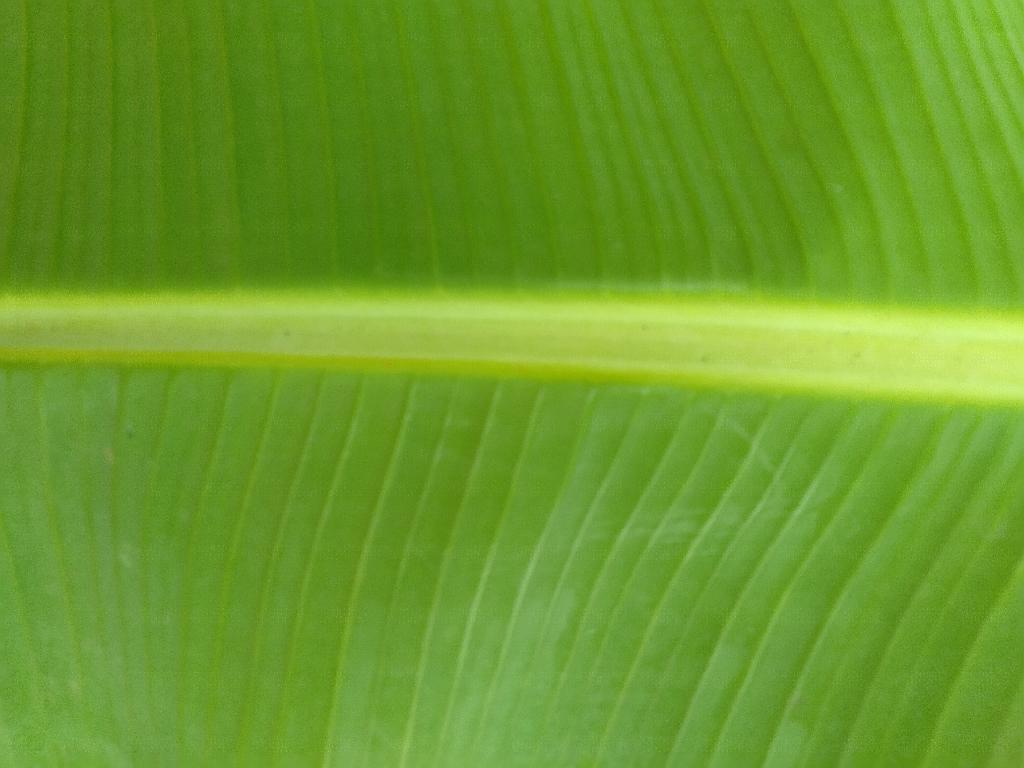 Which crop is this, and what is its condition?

banana, healthy
